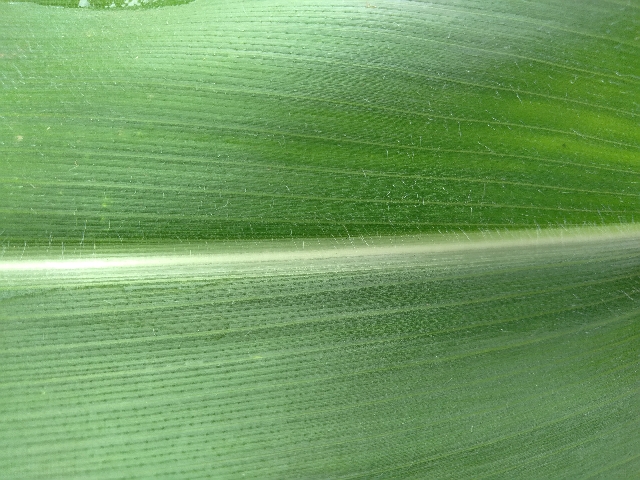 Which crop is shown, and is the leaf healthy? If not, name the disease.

maize, healthy
